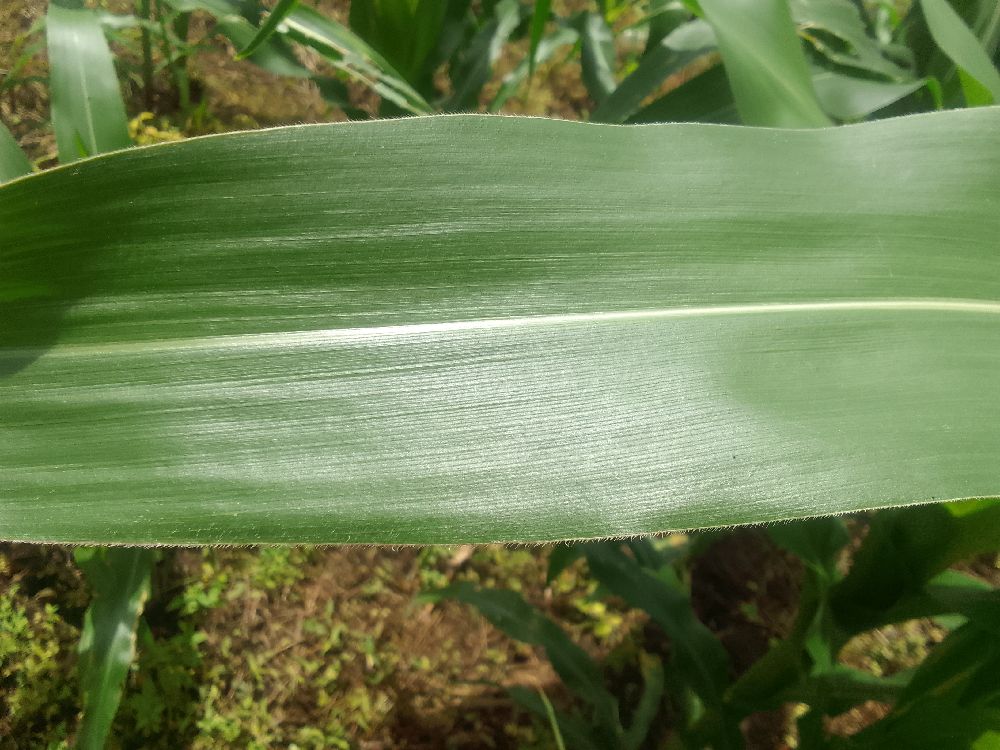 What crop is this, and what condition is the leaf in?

maize, healthy
